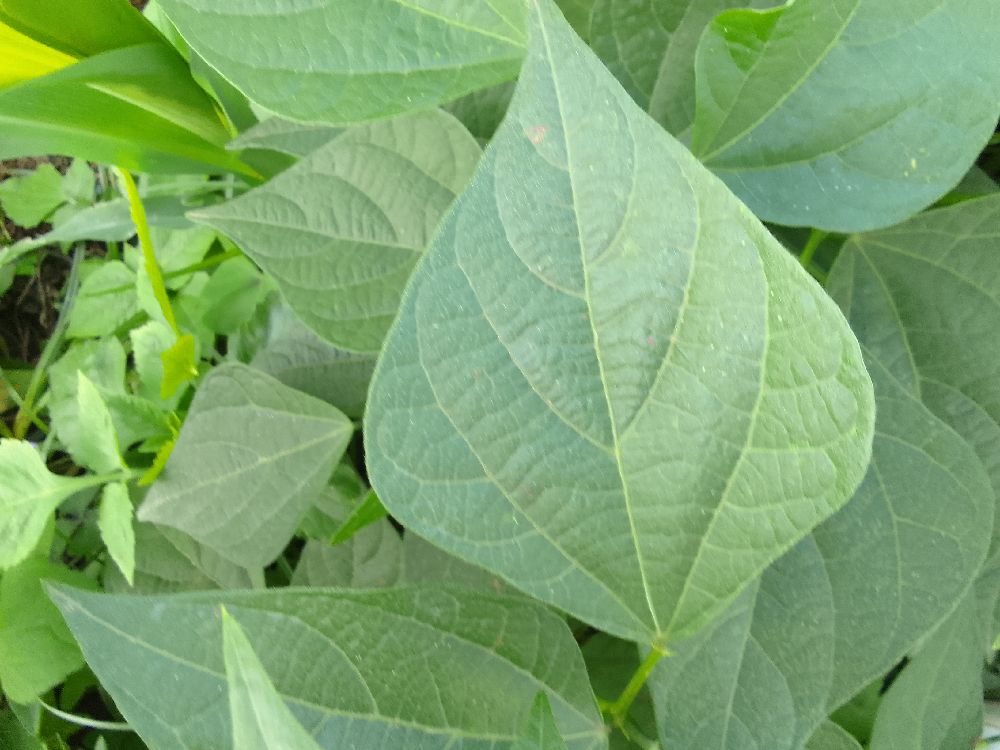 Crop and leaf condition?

common bean, healthy
